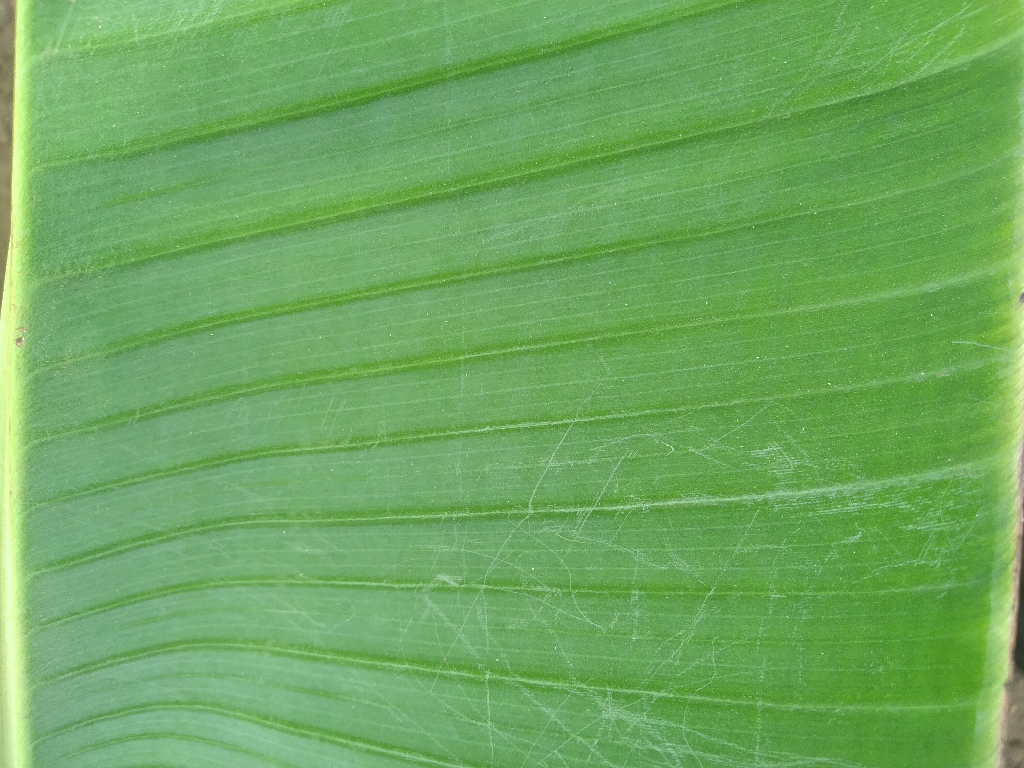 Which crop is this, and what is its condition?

banana, healthy
